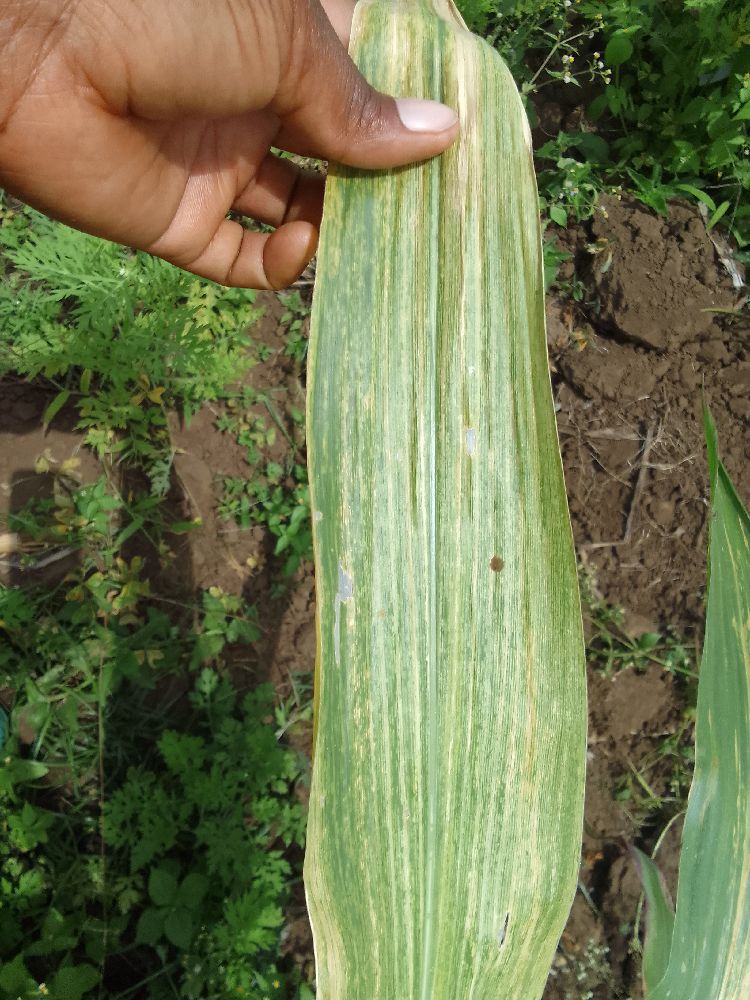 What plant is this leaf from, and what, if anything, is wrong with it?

maize, maize lethal necrosis
